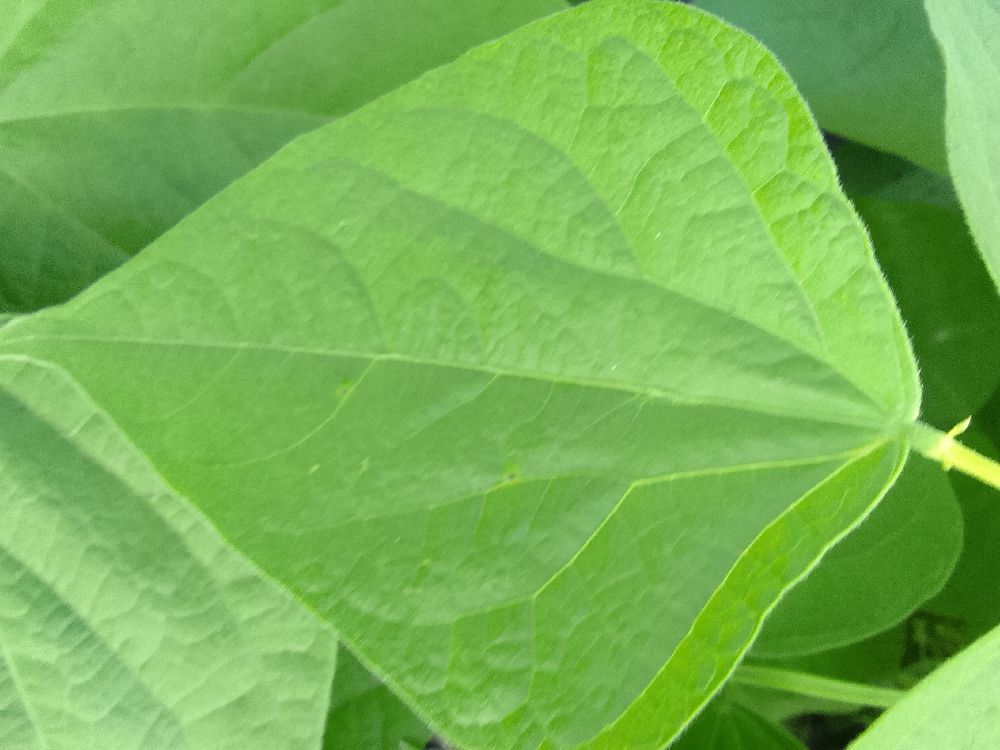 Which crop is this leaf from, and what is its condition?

common bean, healthy
